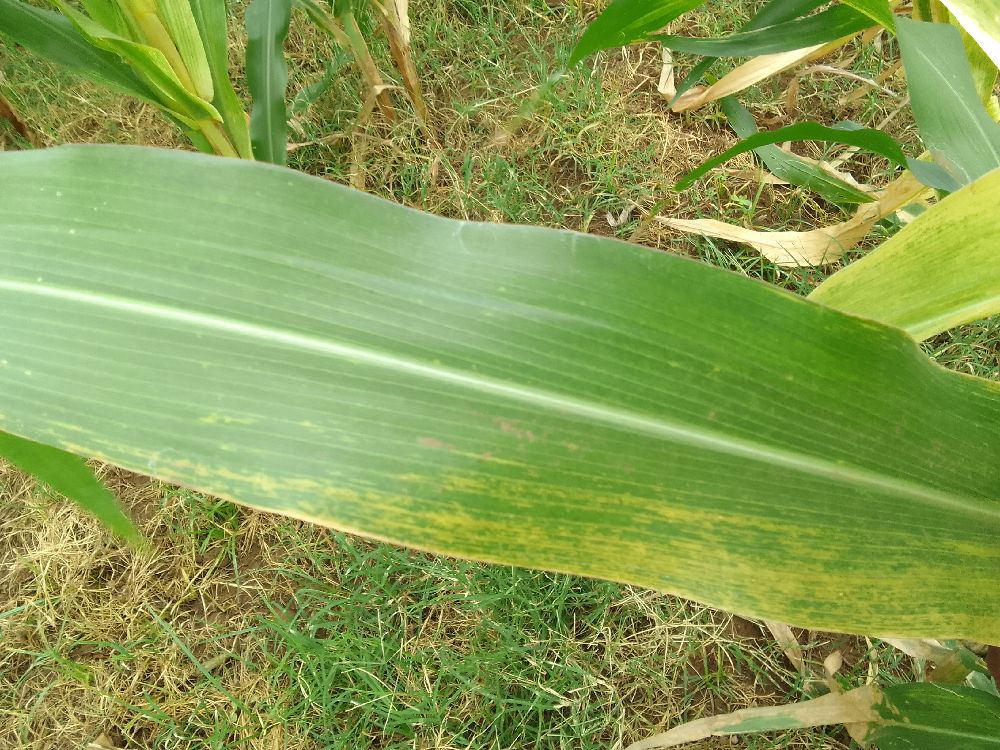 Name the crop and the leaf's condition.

maize, maize lethal necrosis
